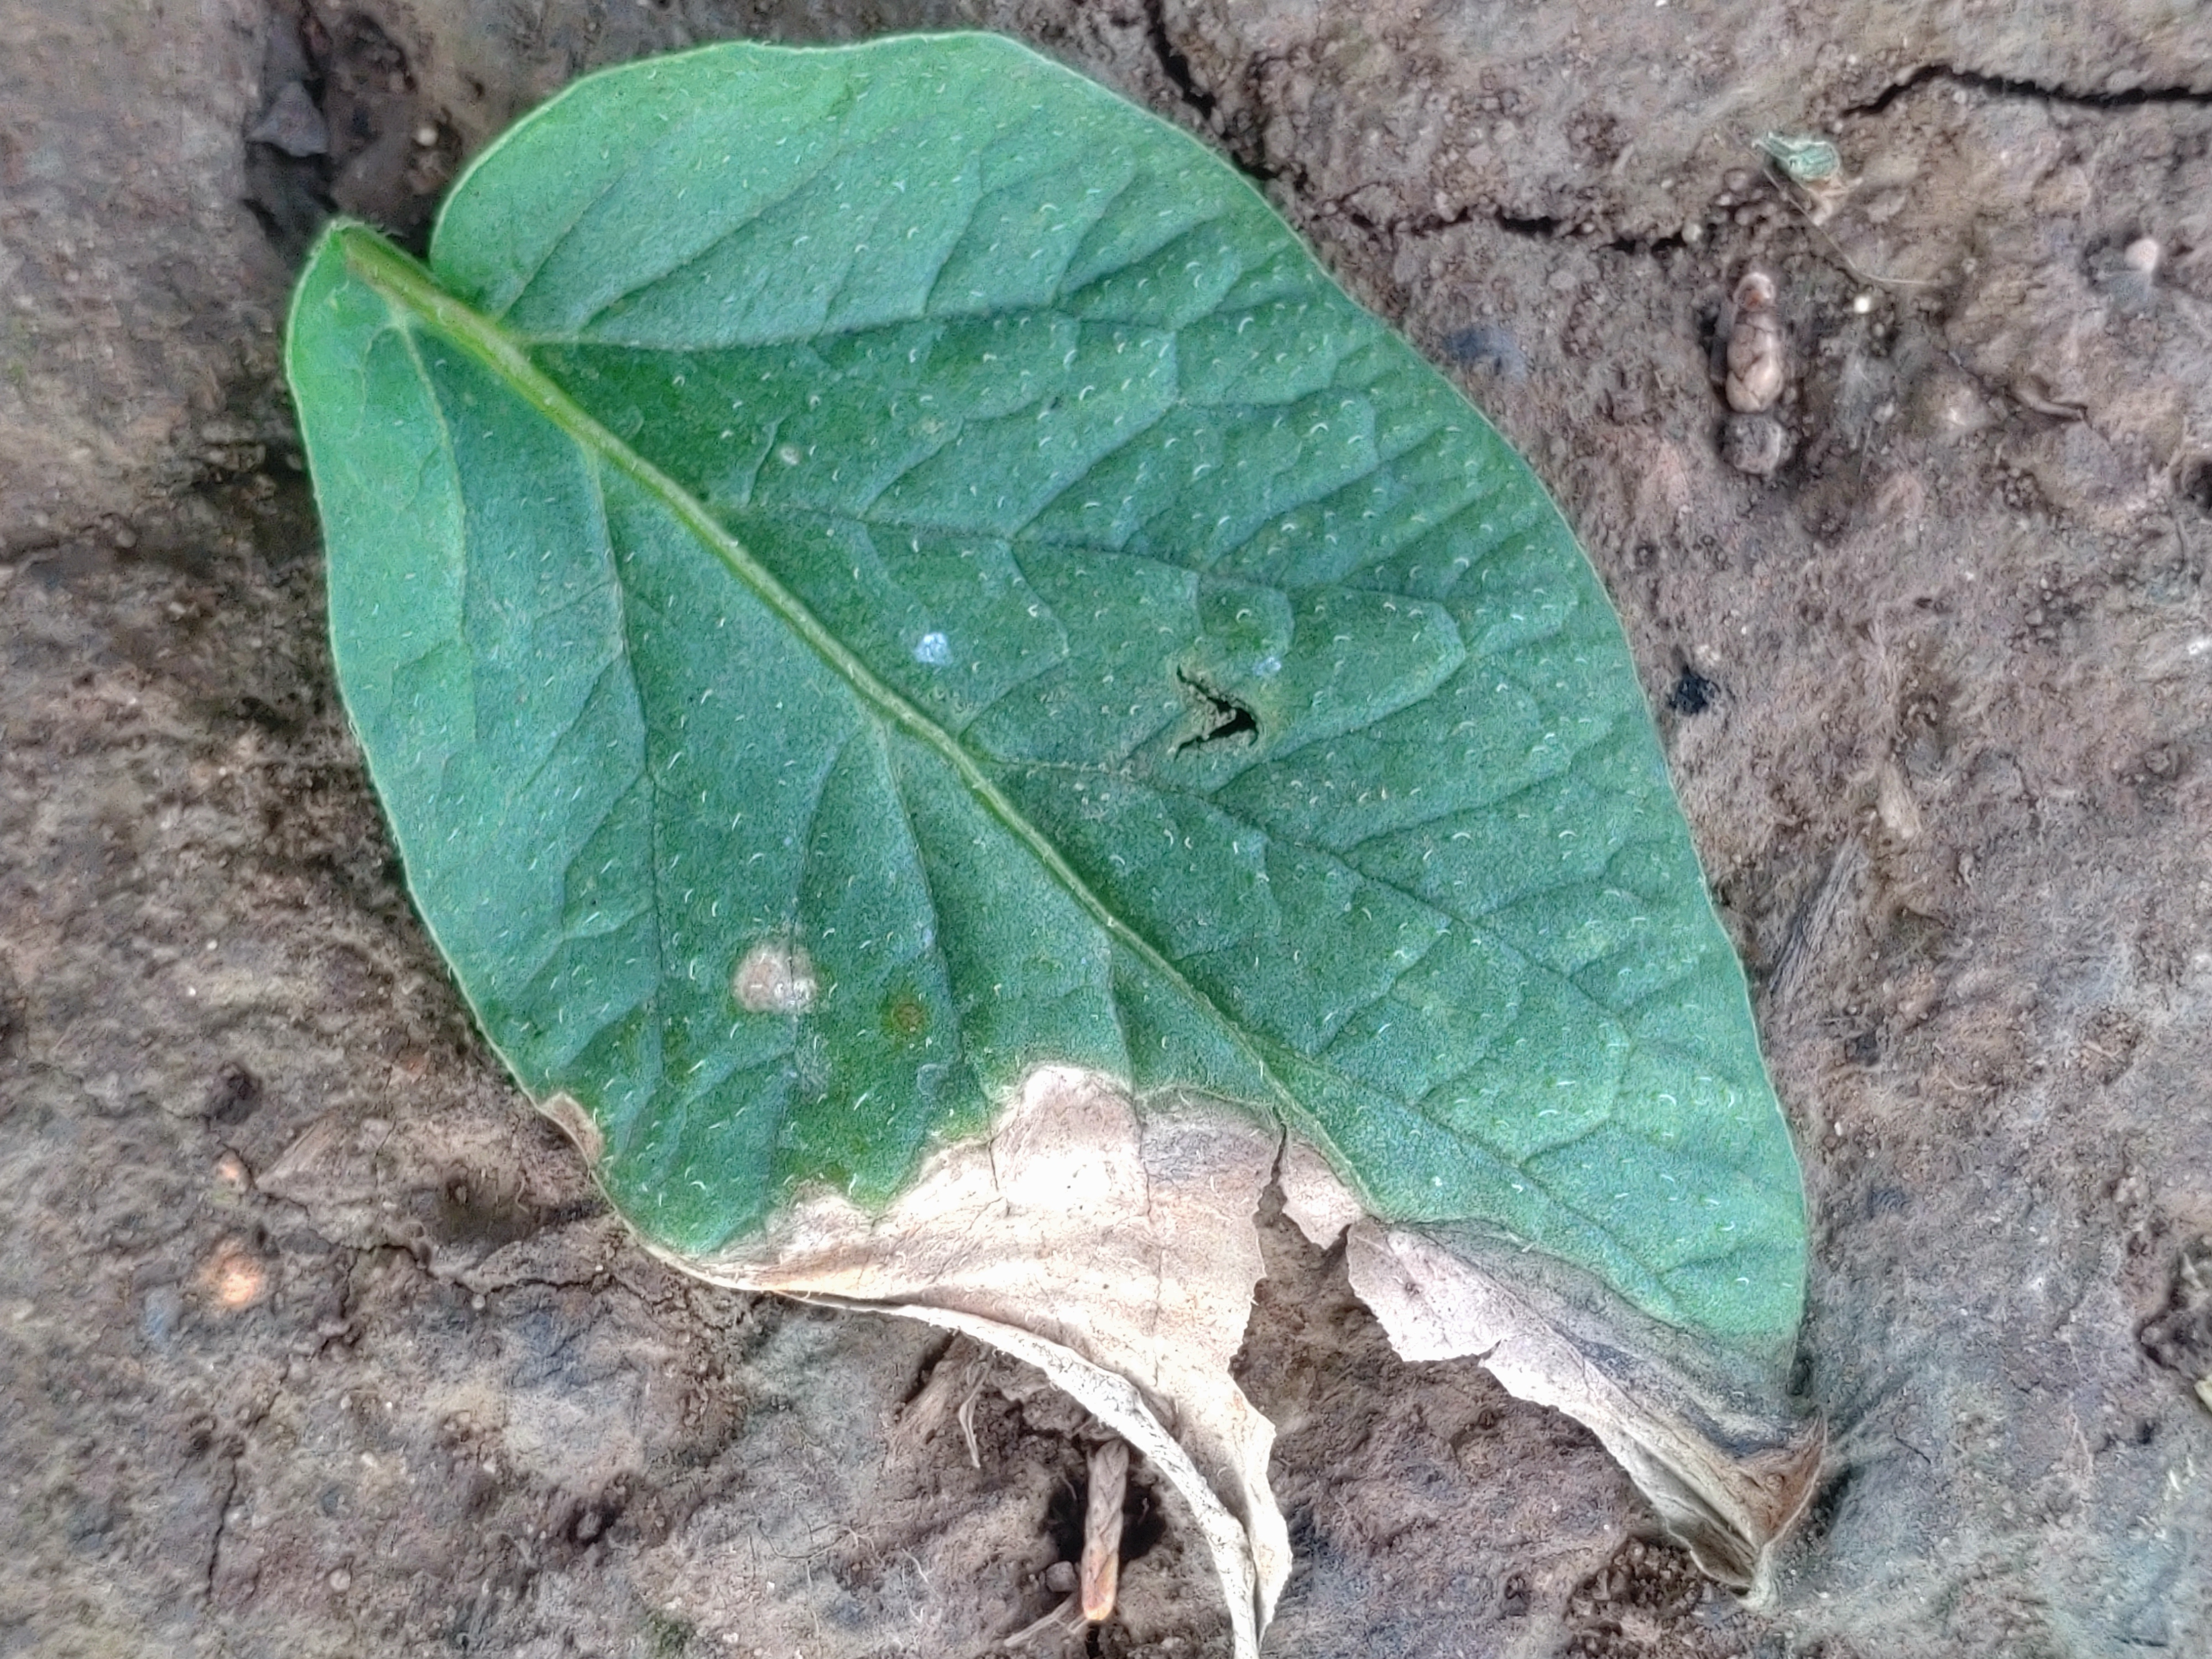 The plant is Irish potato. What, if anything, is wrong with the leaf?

early blight
